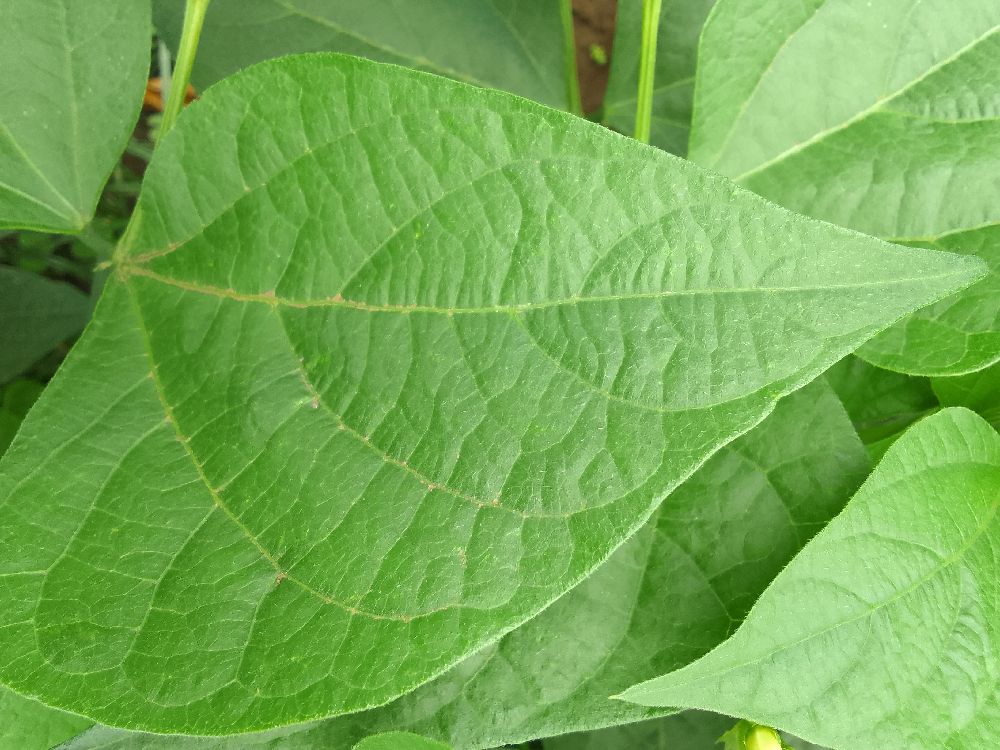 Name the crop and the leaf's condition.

common bean, healthy
